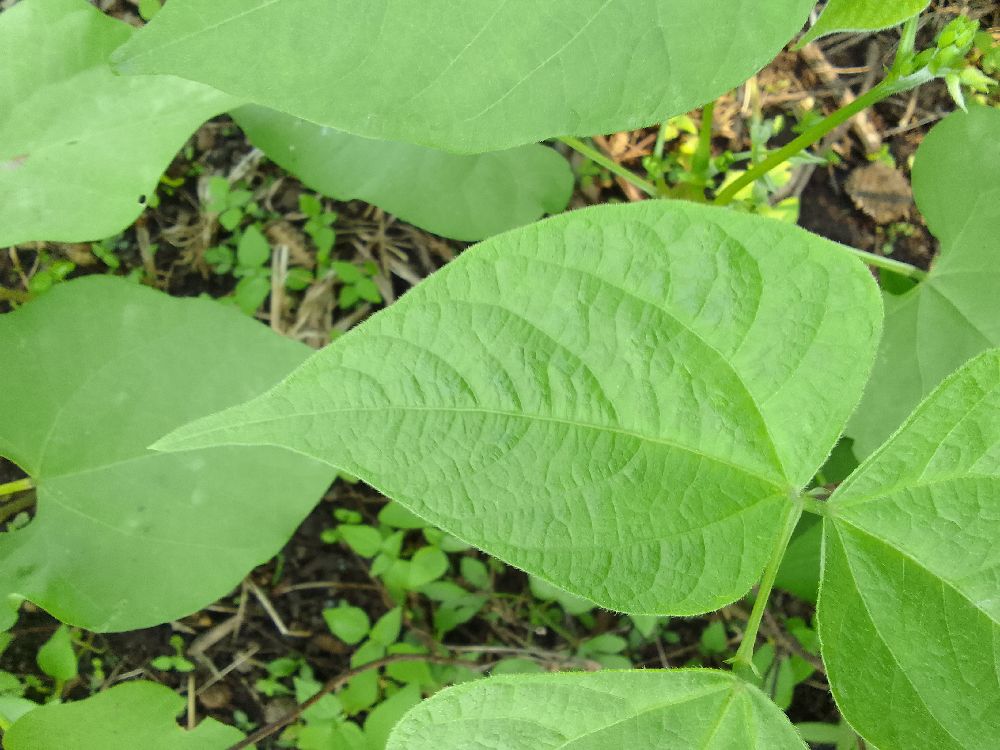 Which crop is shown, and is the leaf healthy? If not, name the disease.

common bean, healthy
